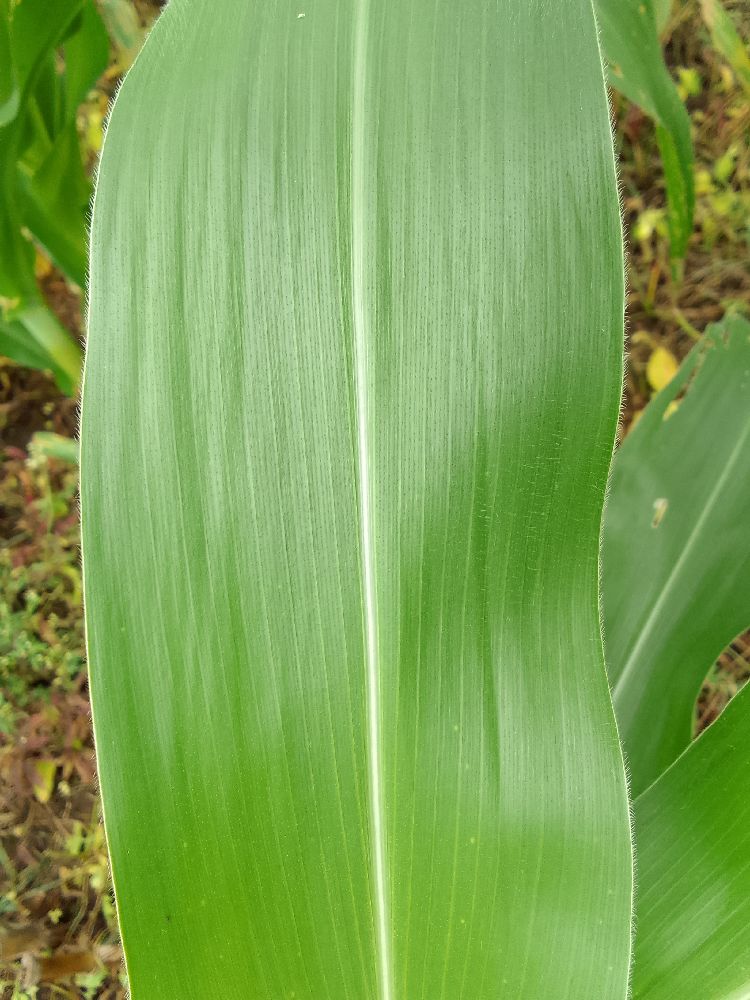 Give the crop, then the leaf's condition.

maize, healthy
